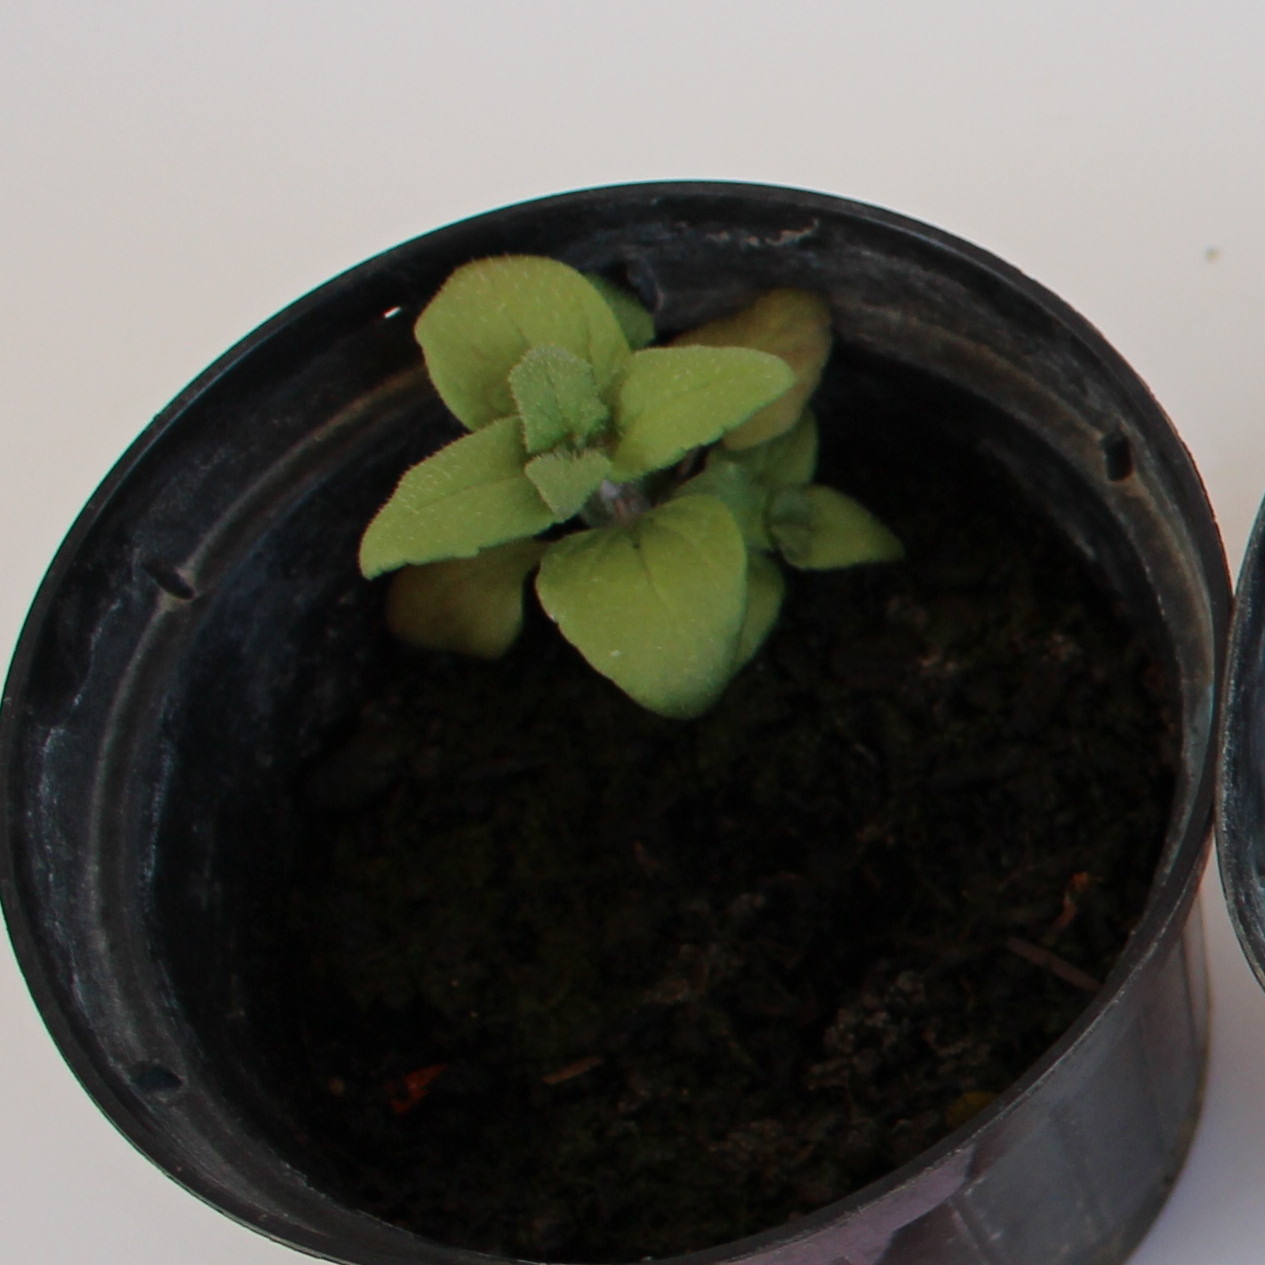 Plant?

Veronica persica
